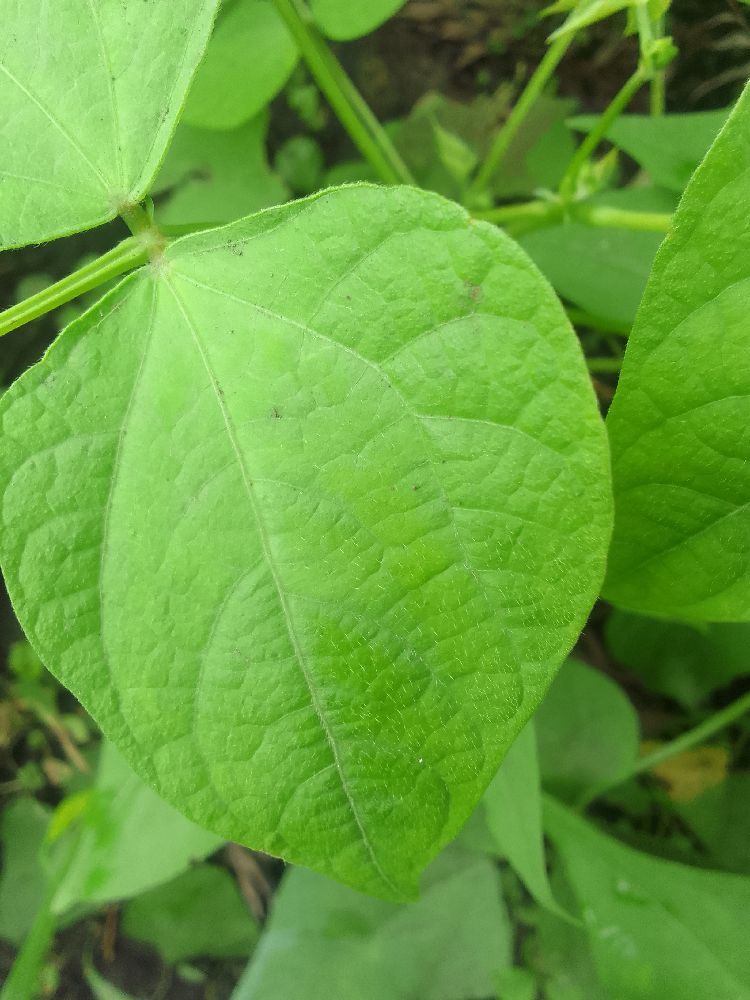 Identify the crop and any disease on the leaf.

common bean, healthy
